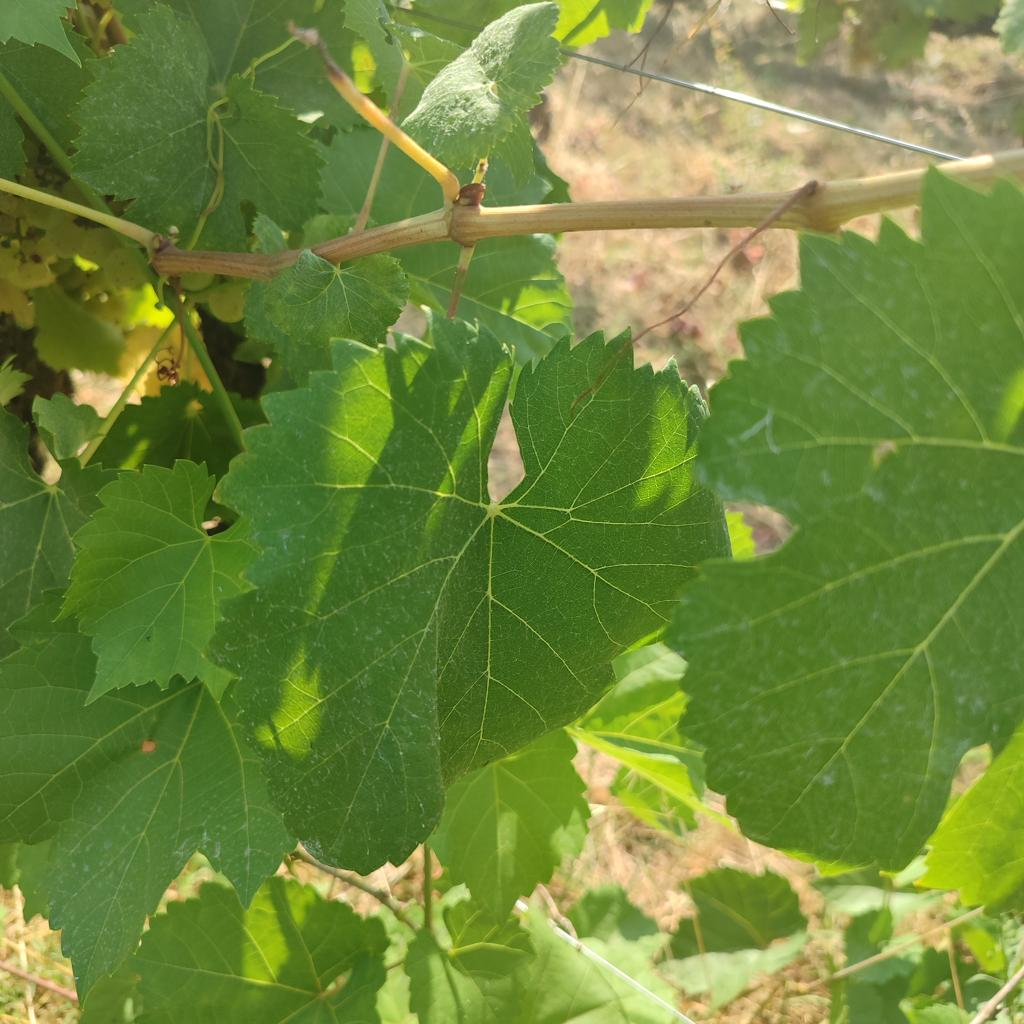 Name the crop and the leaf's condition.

grapevine, healthy
